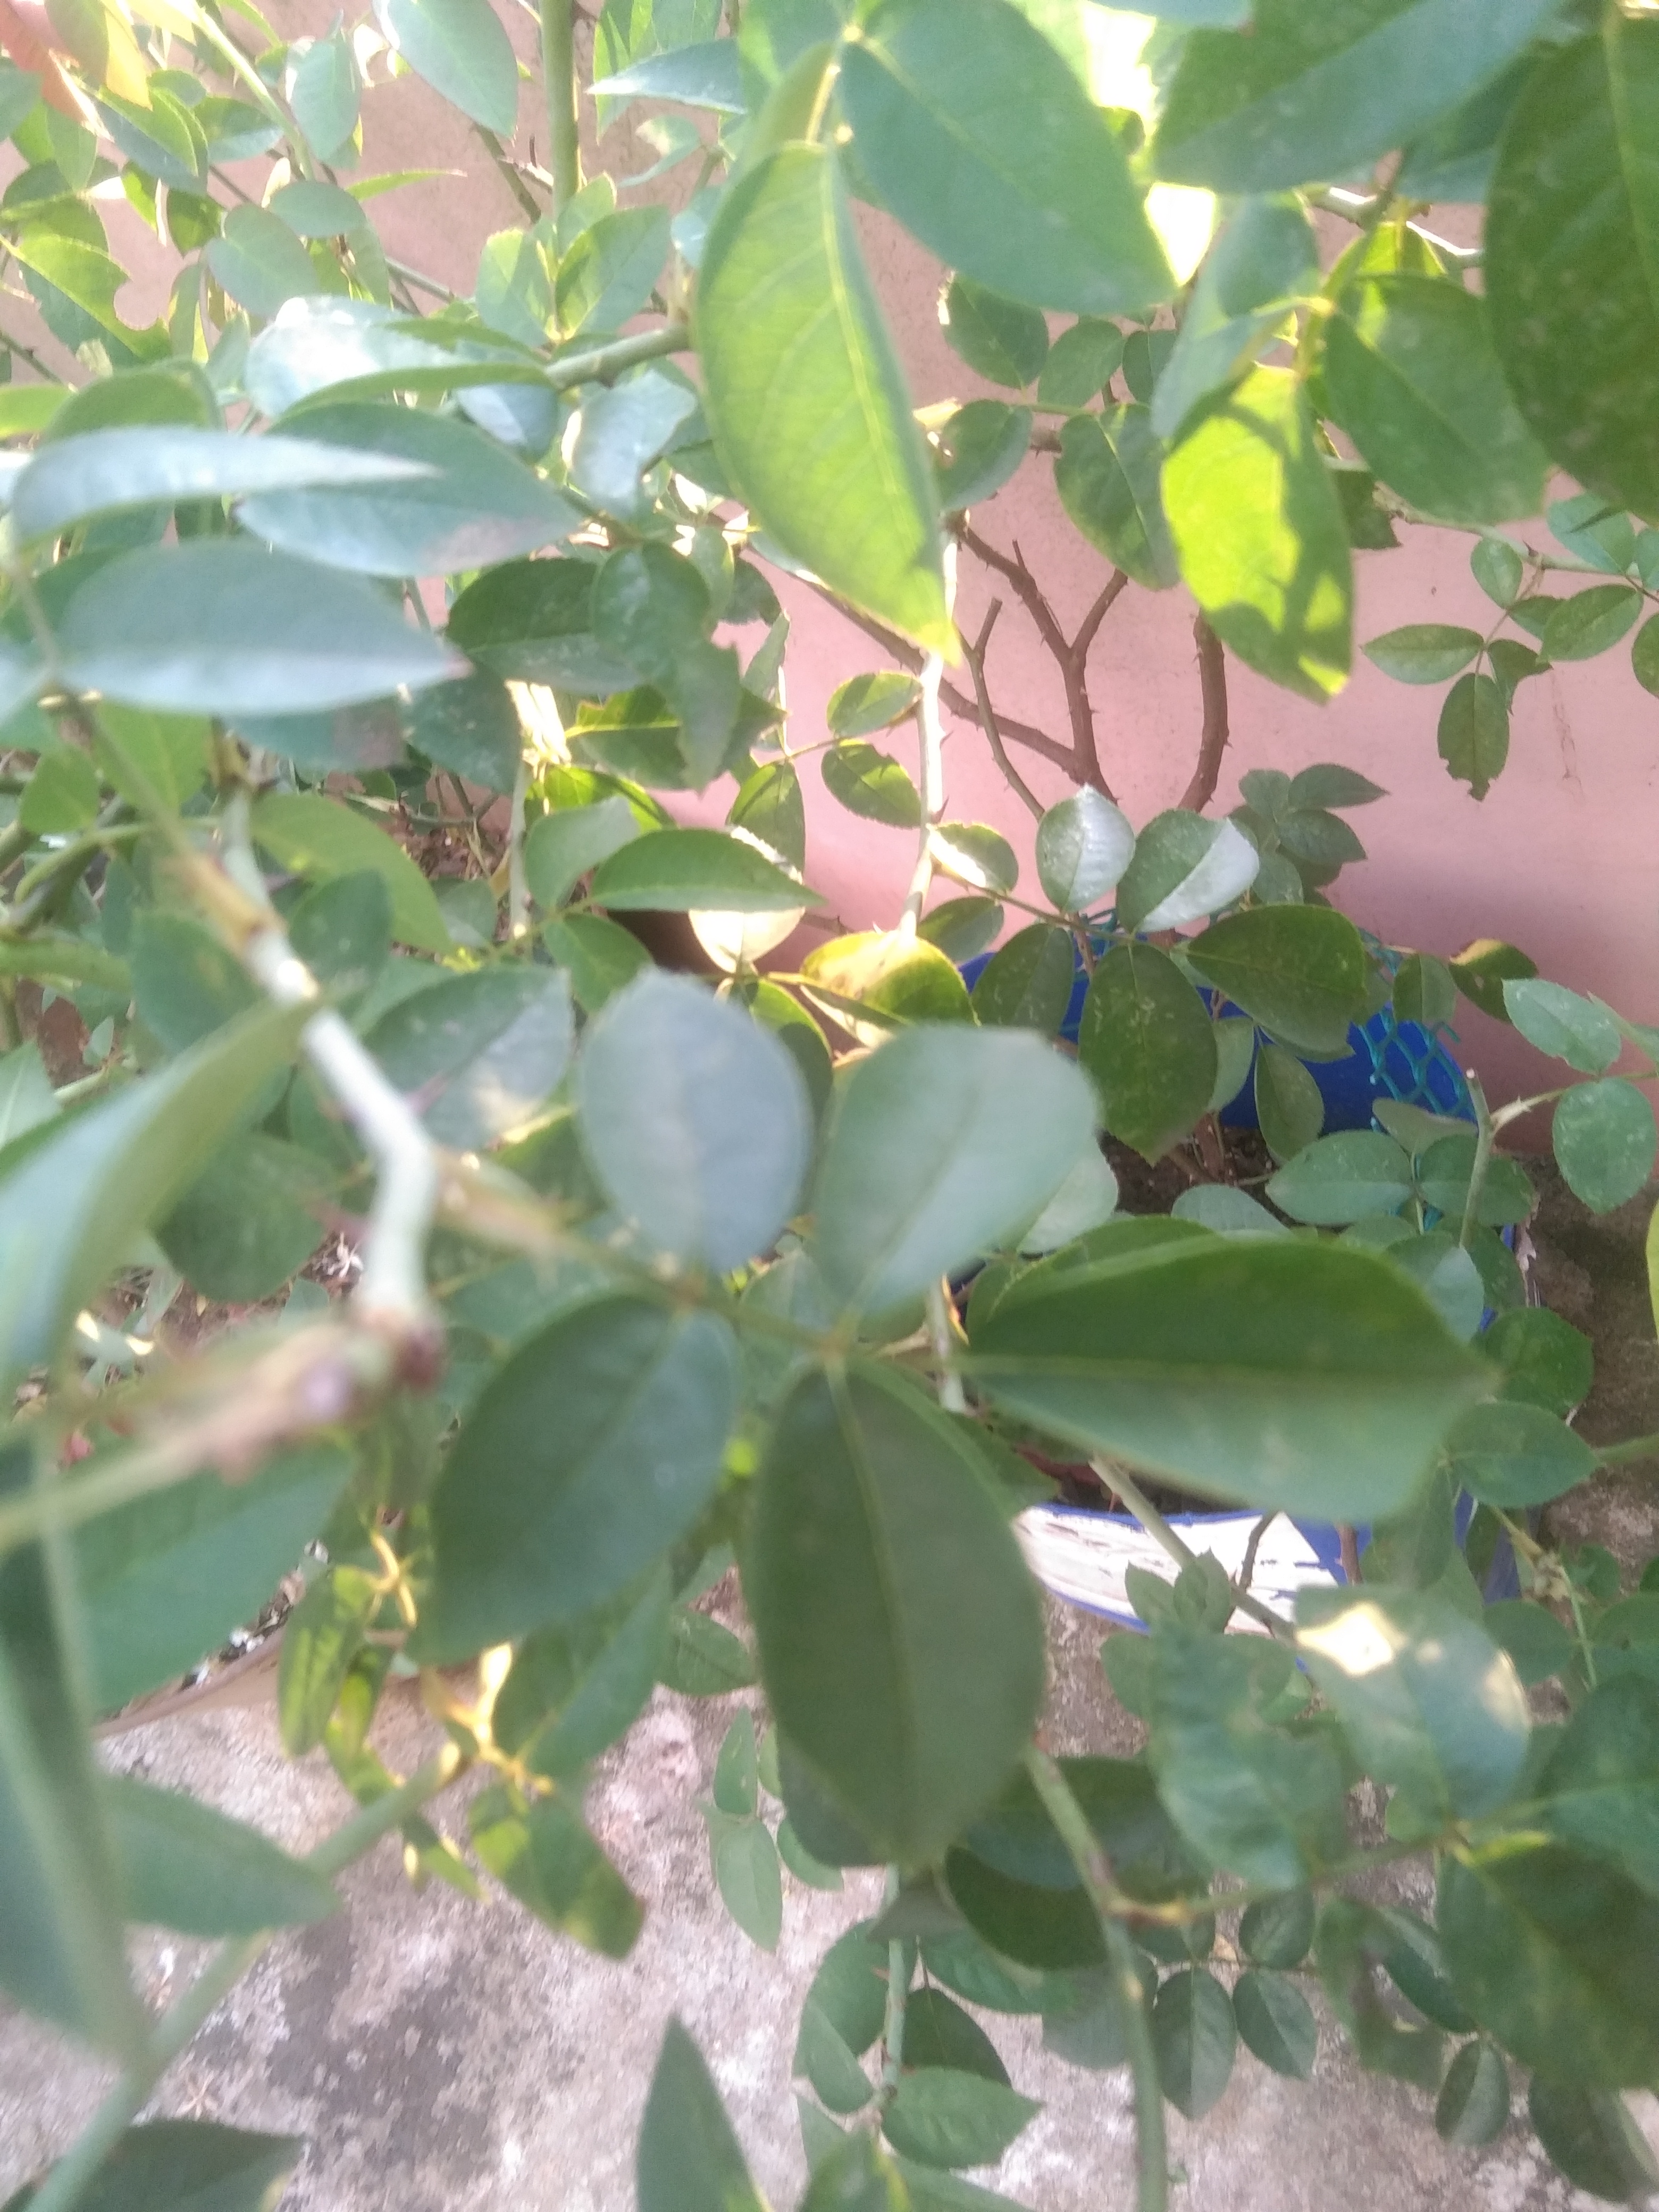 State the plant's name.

rose
